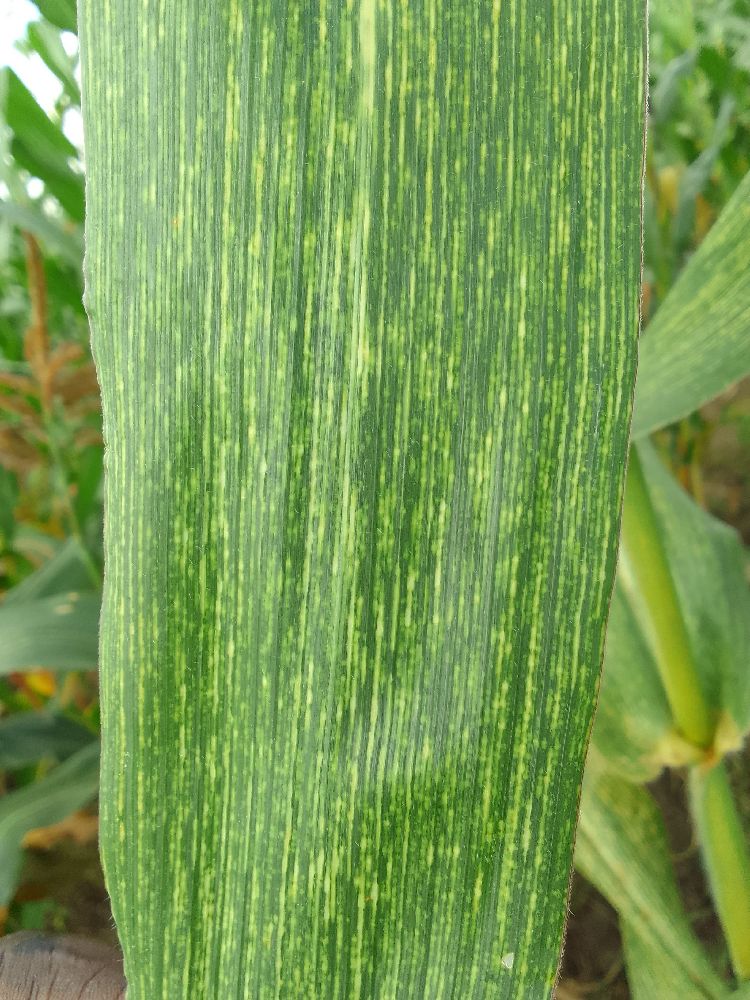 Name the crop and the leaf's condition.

maize, maize streak virus
